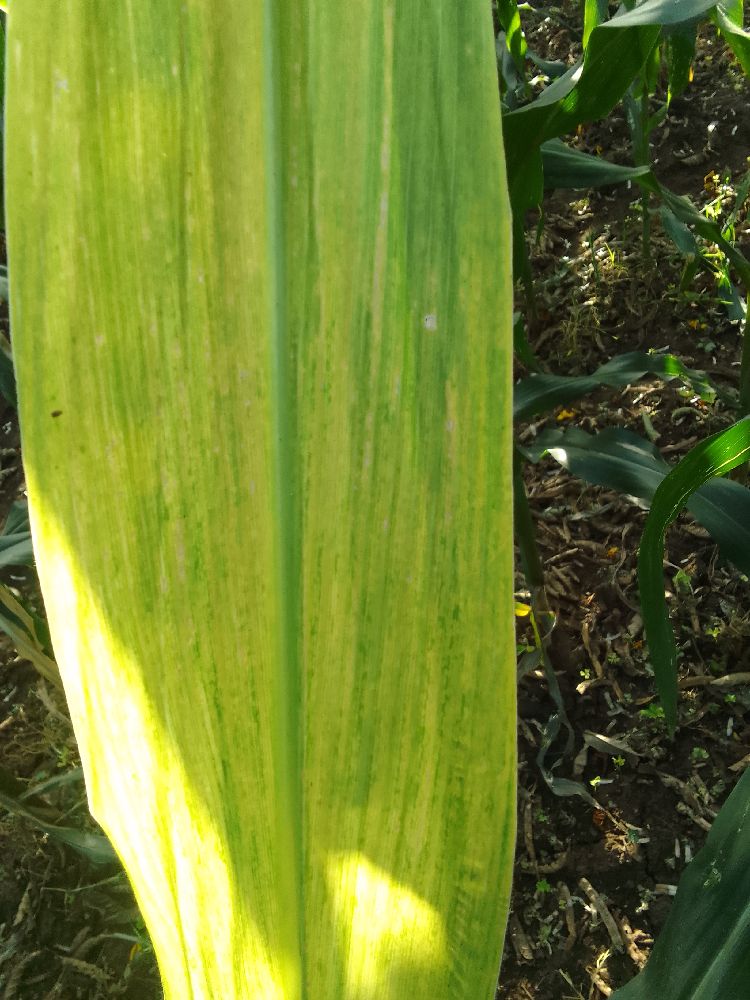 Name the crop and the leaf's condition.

maize, maize lethal necrosis
